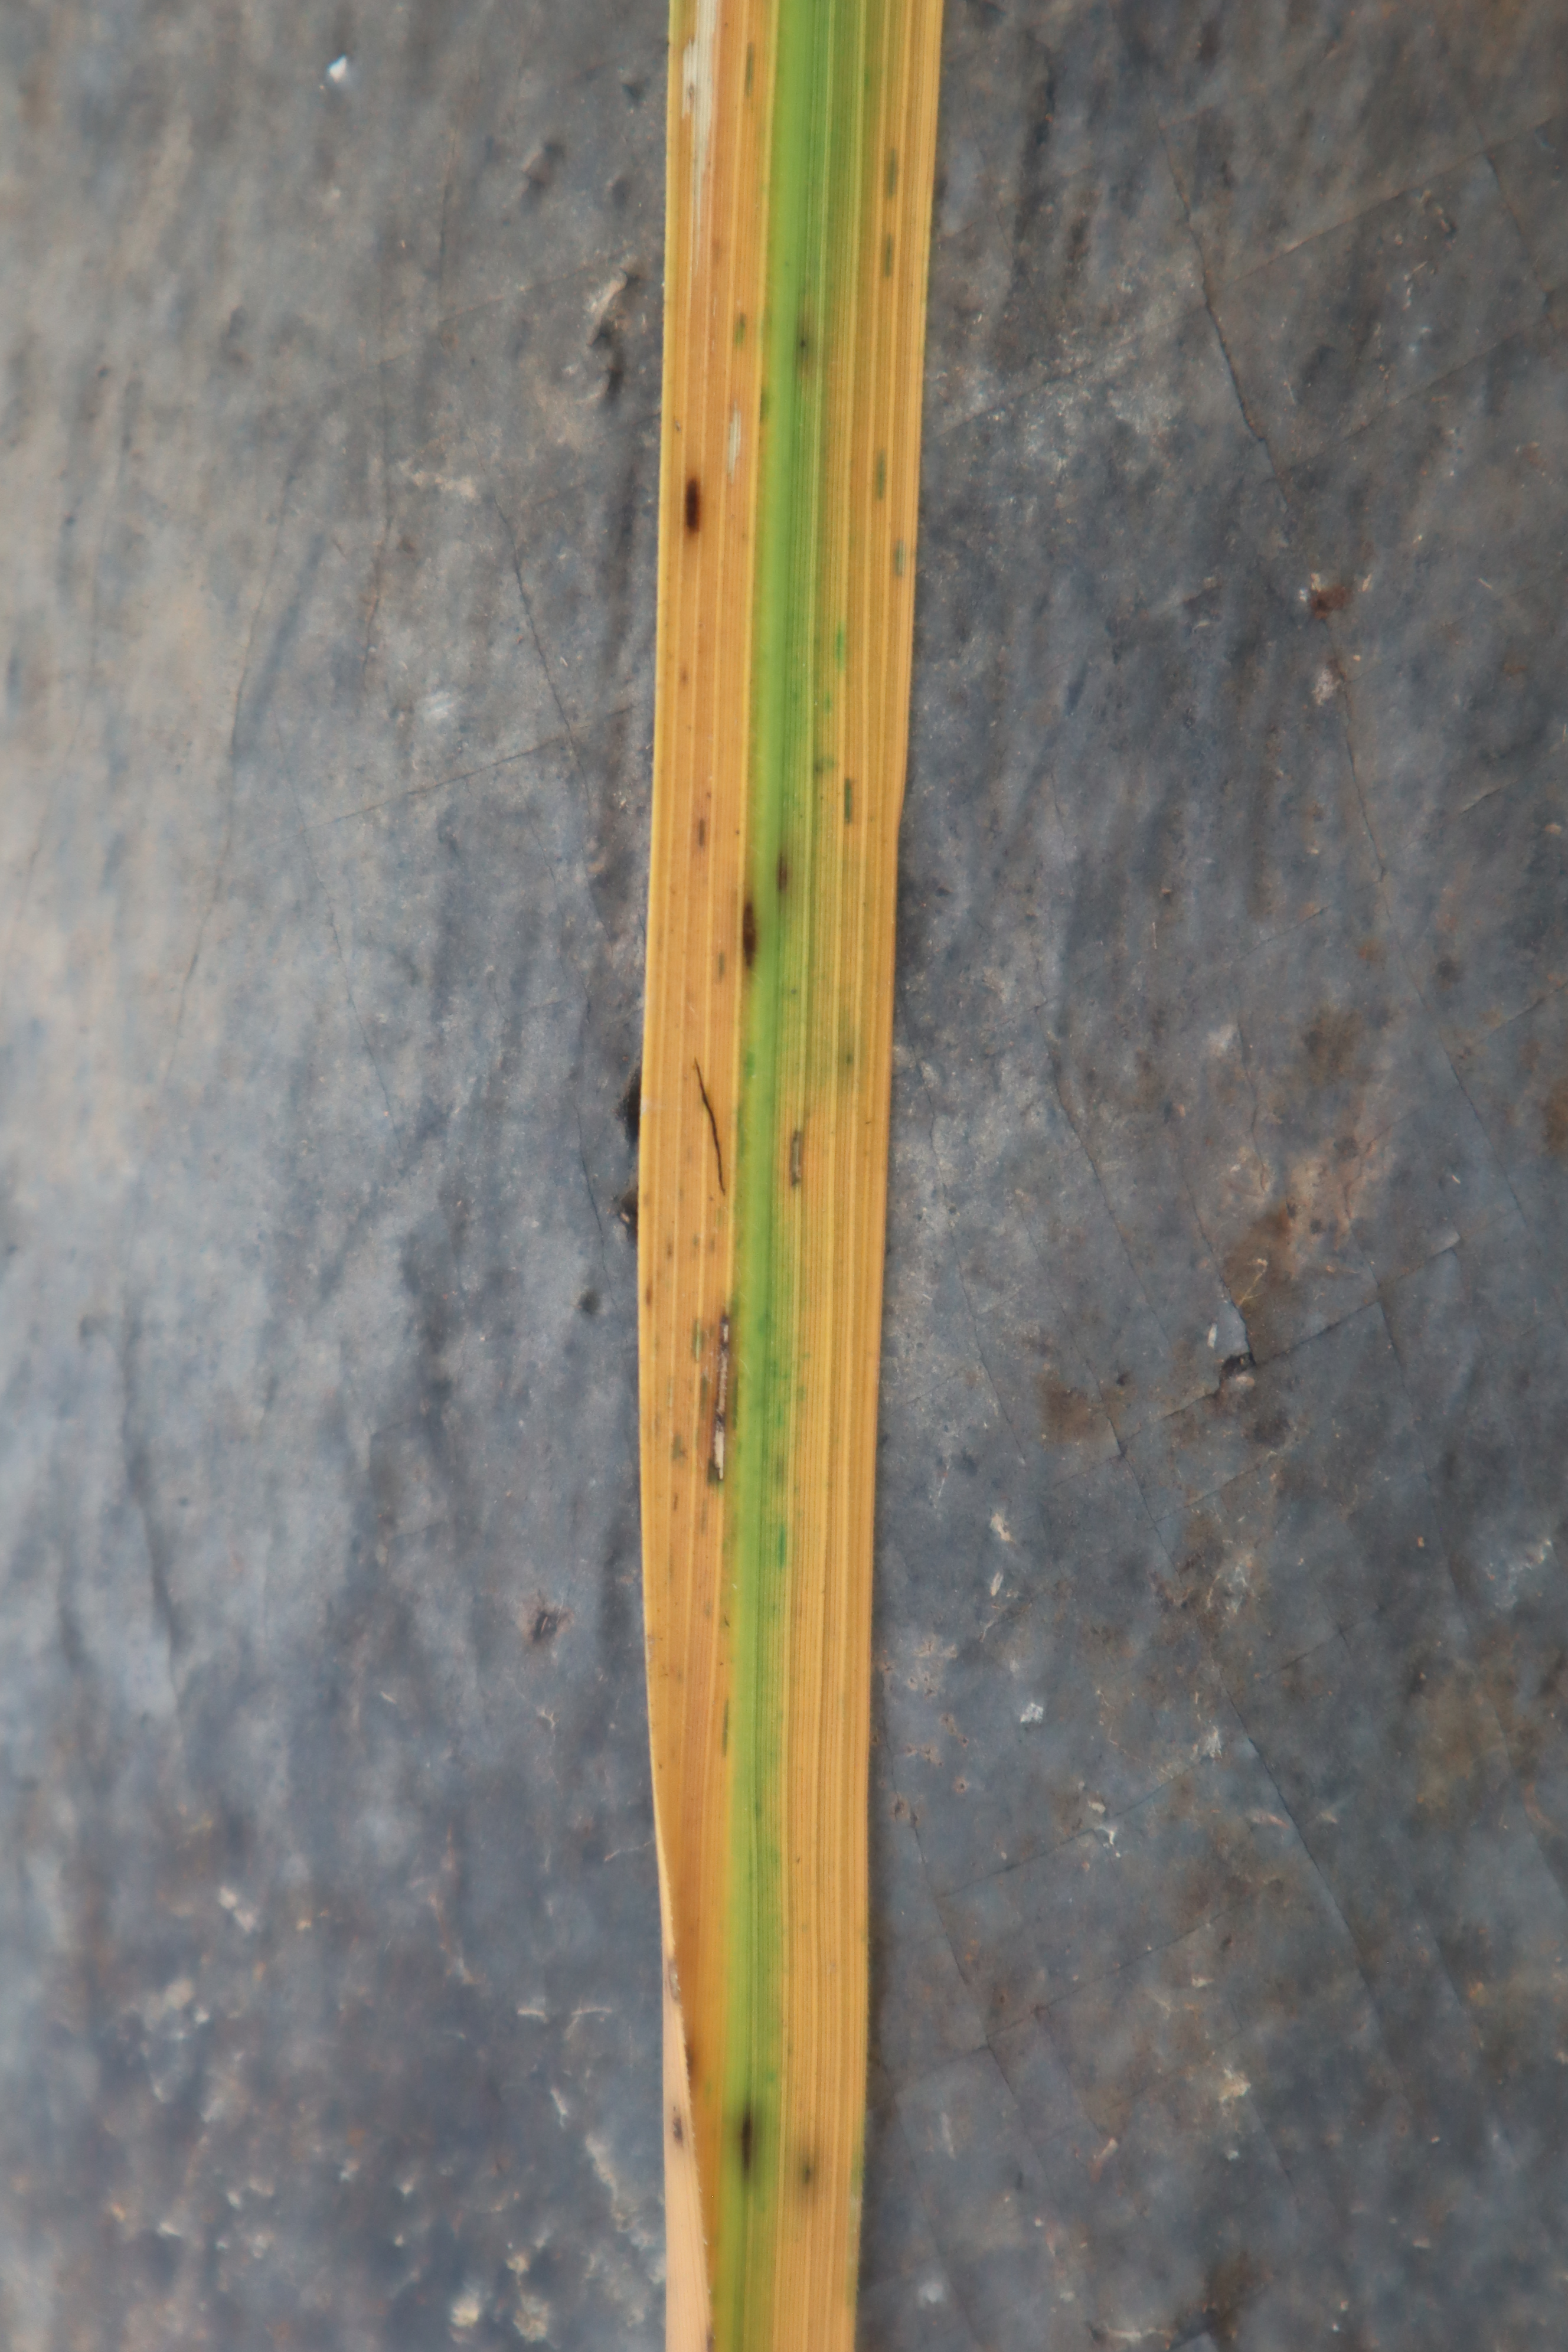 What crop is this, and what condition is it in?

rice, tungro virus disease
